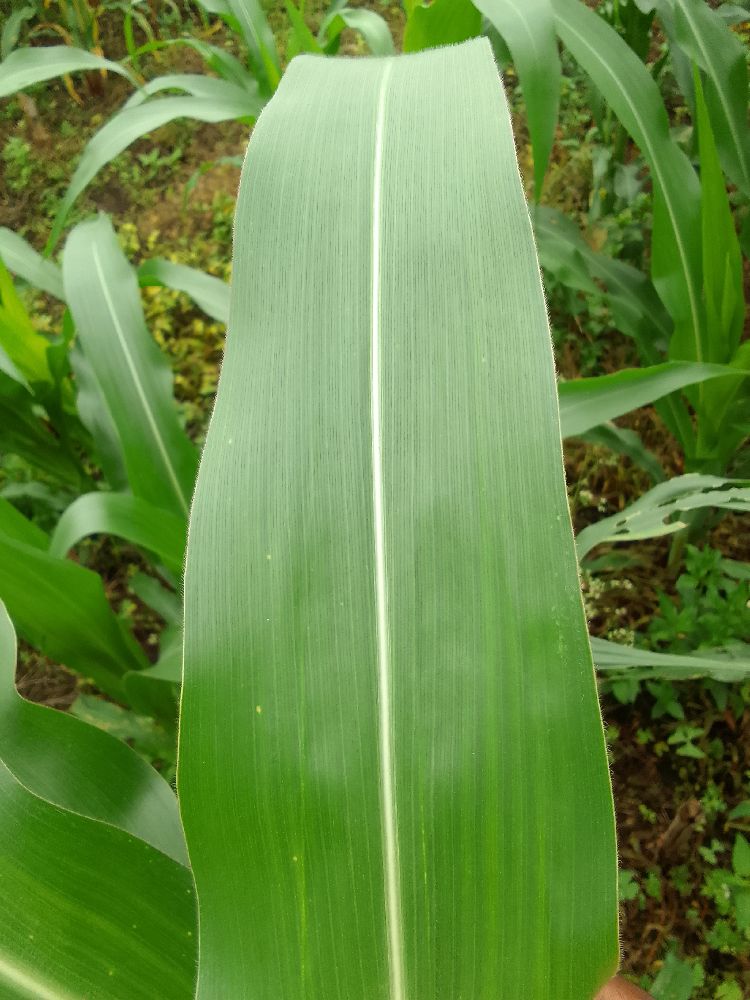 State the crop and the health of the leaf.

maize, healthy
